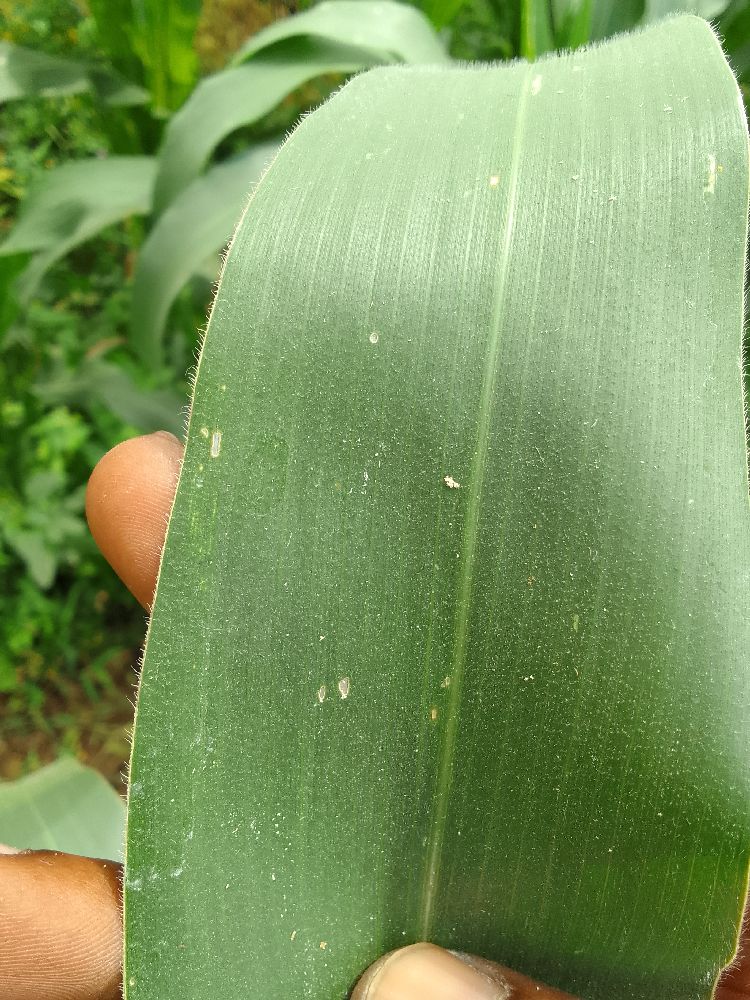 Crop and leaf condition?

maize, healthy
